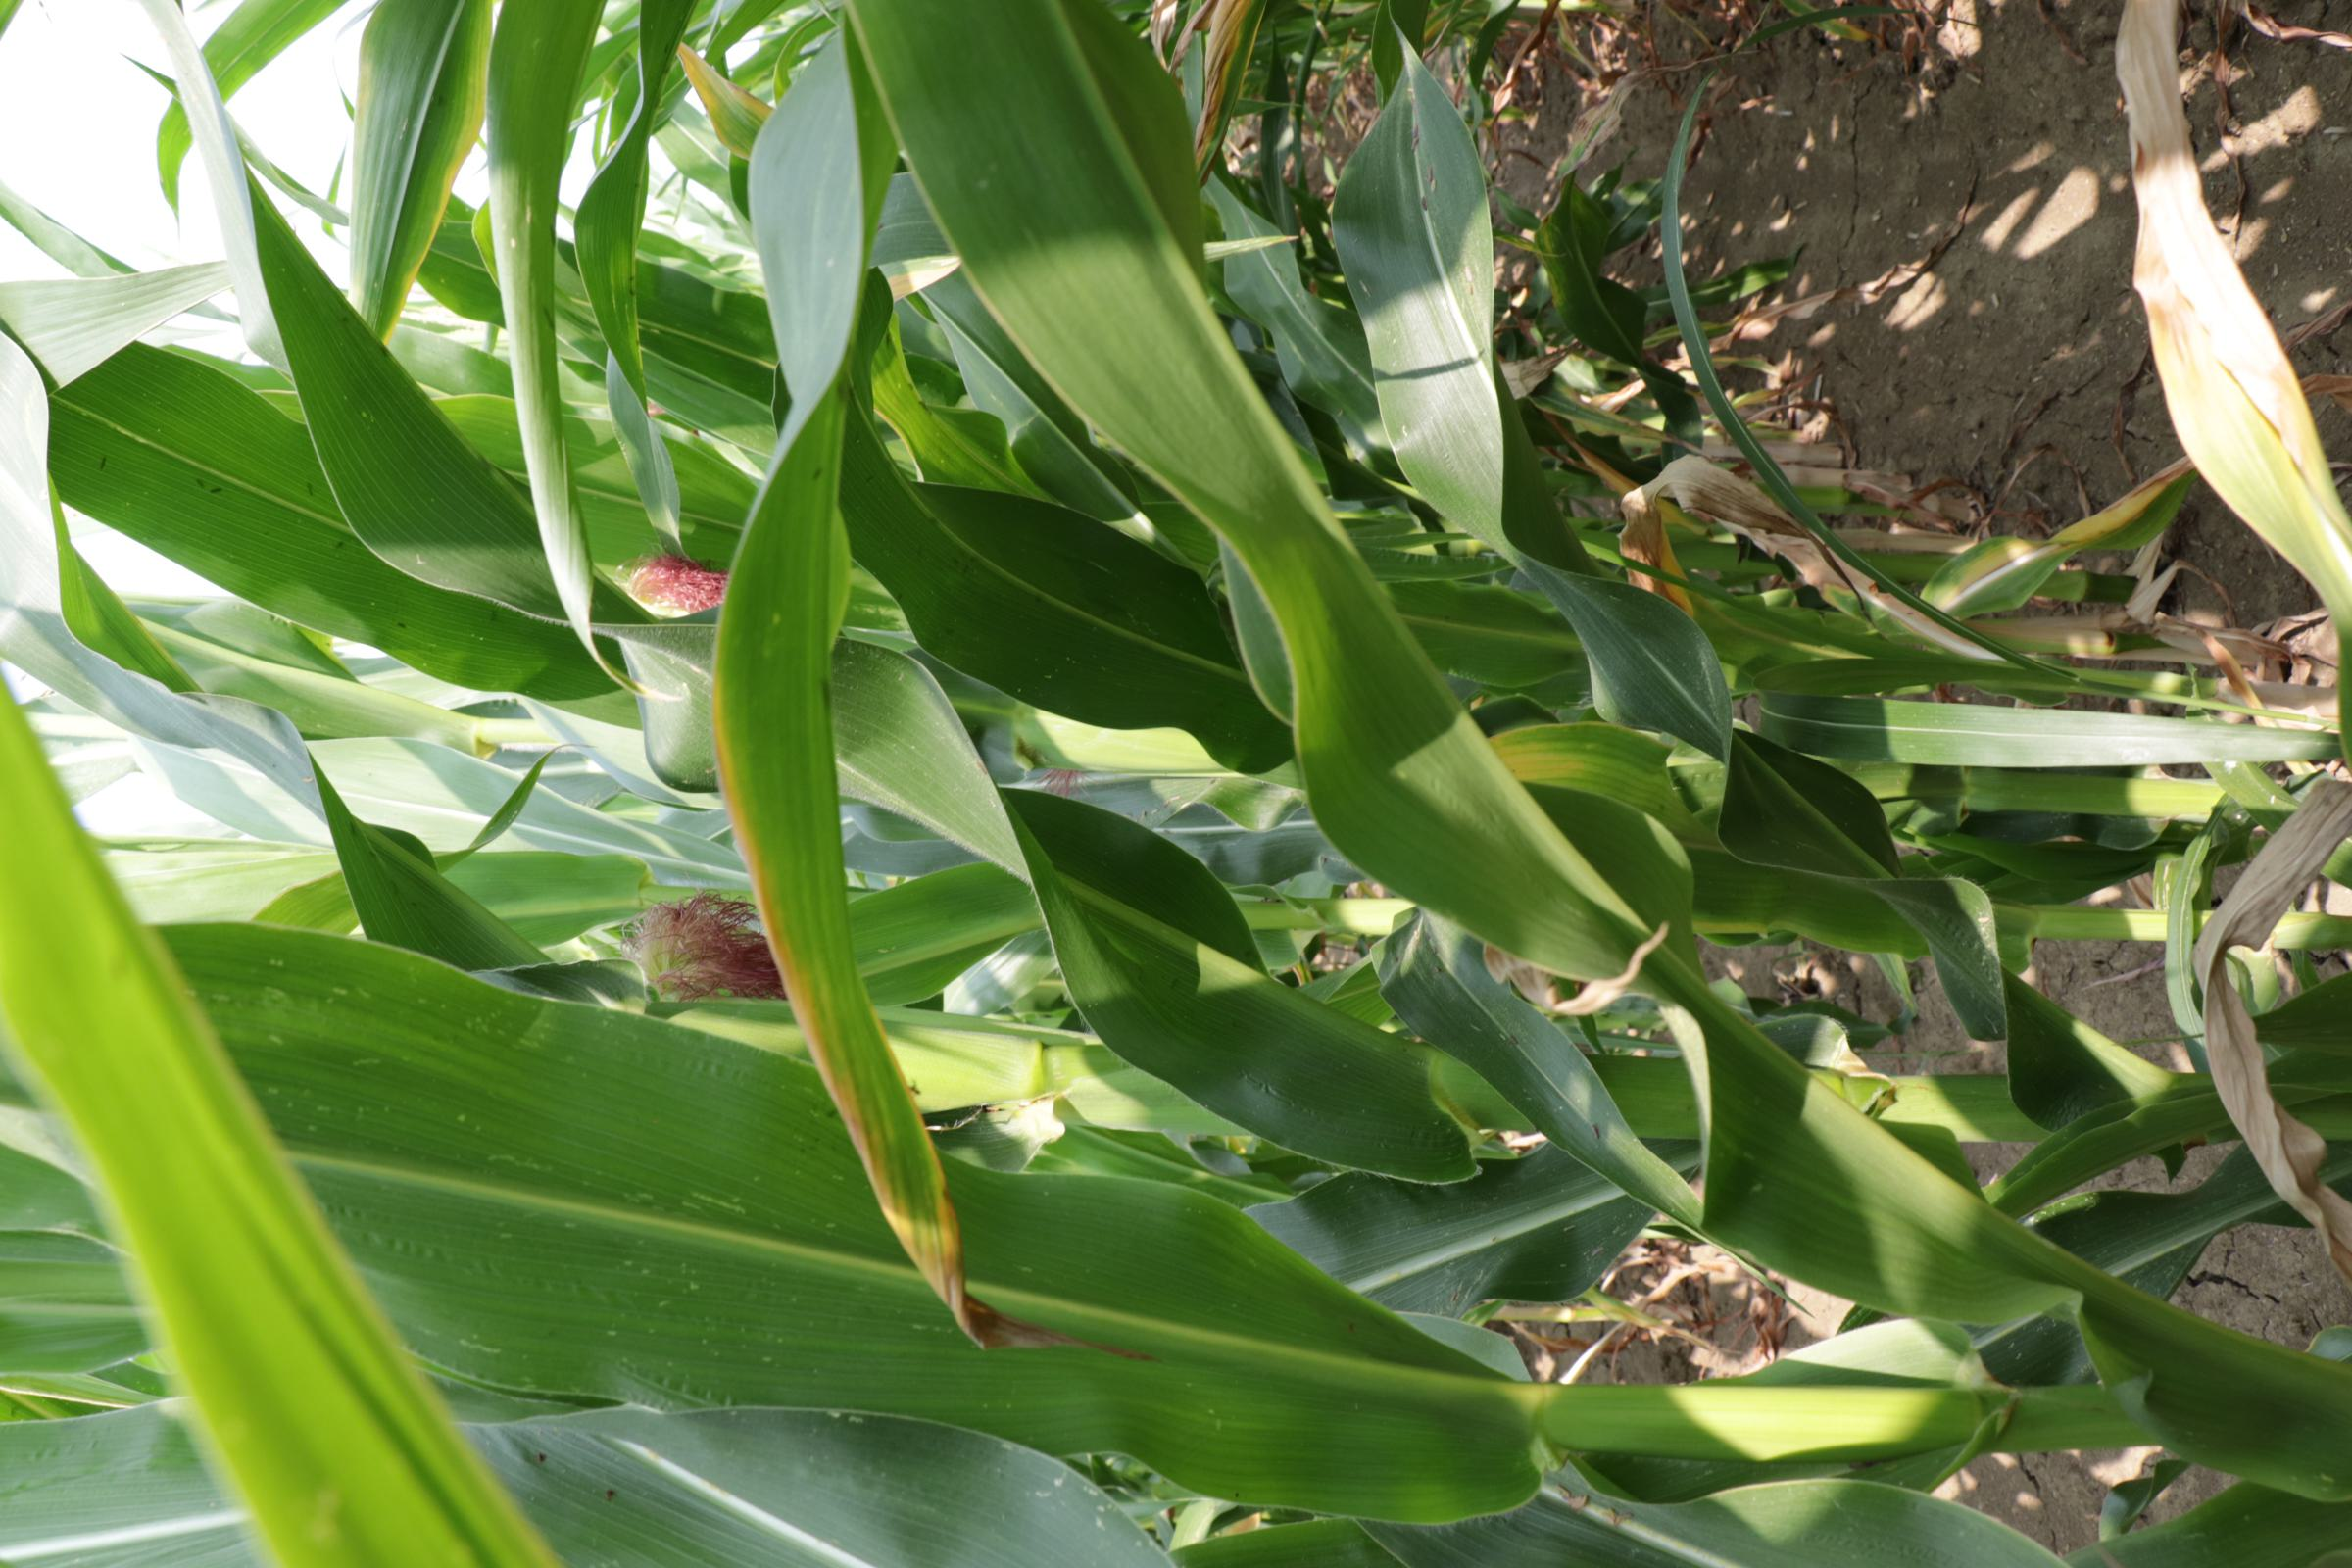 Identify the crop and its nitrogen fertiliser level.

maize, full nitrogen fertilisation
